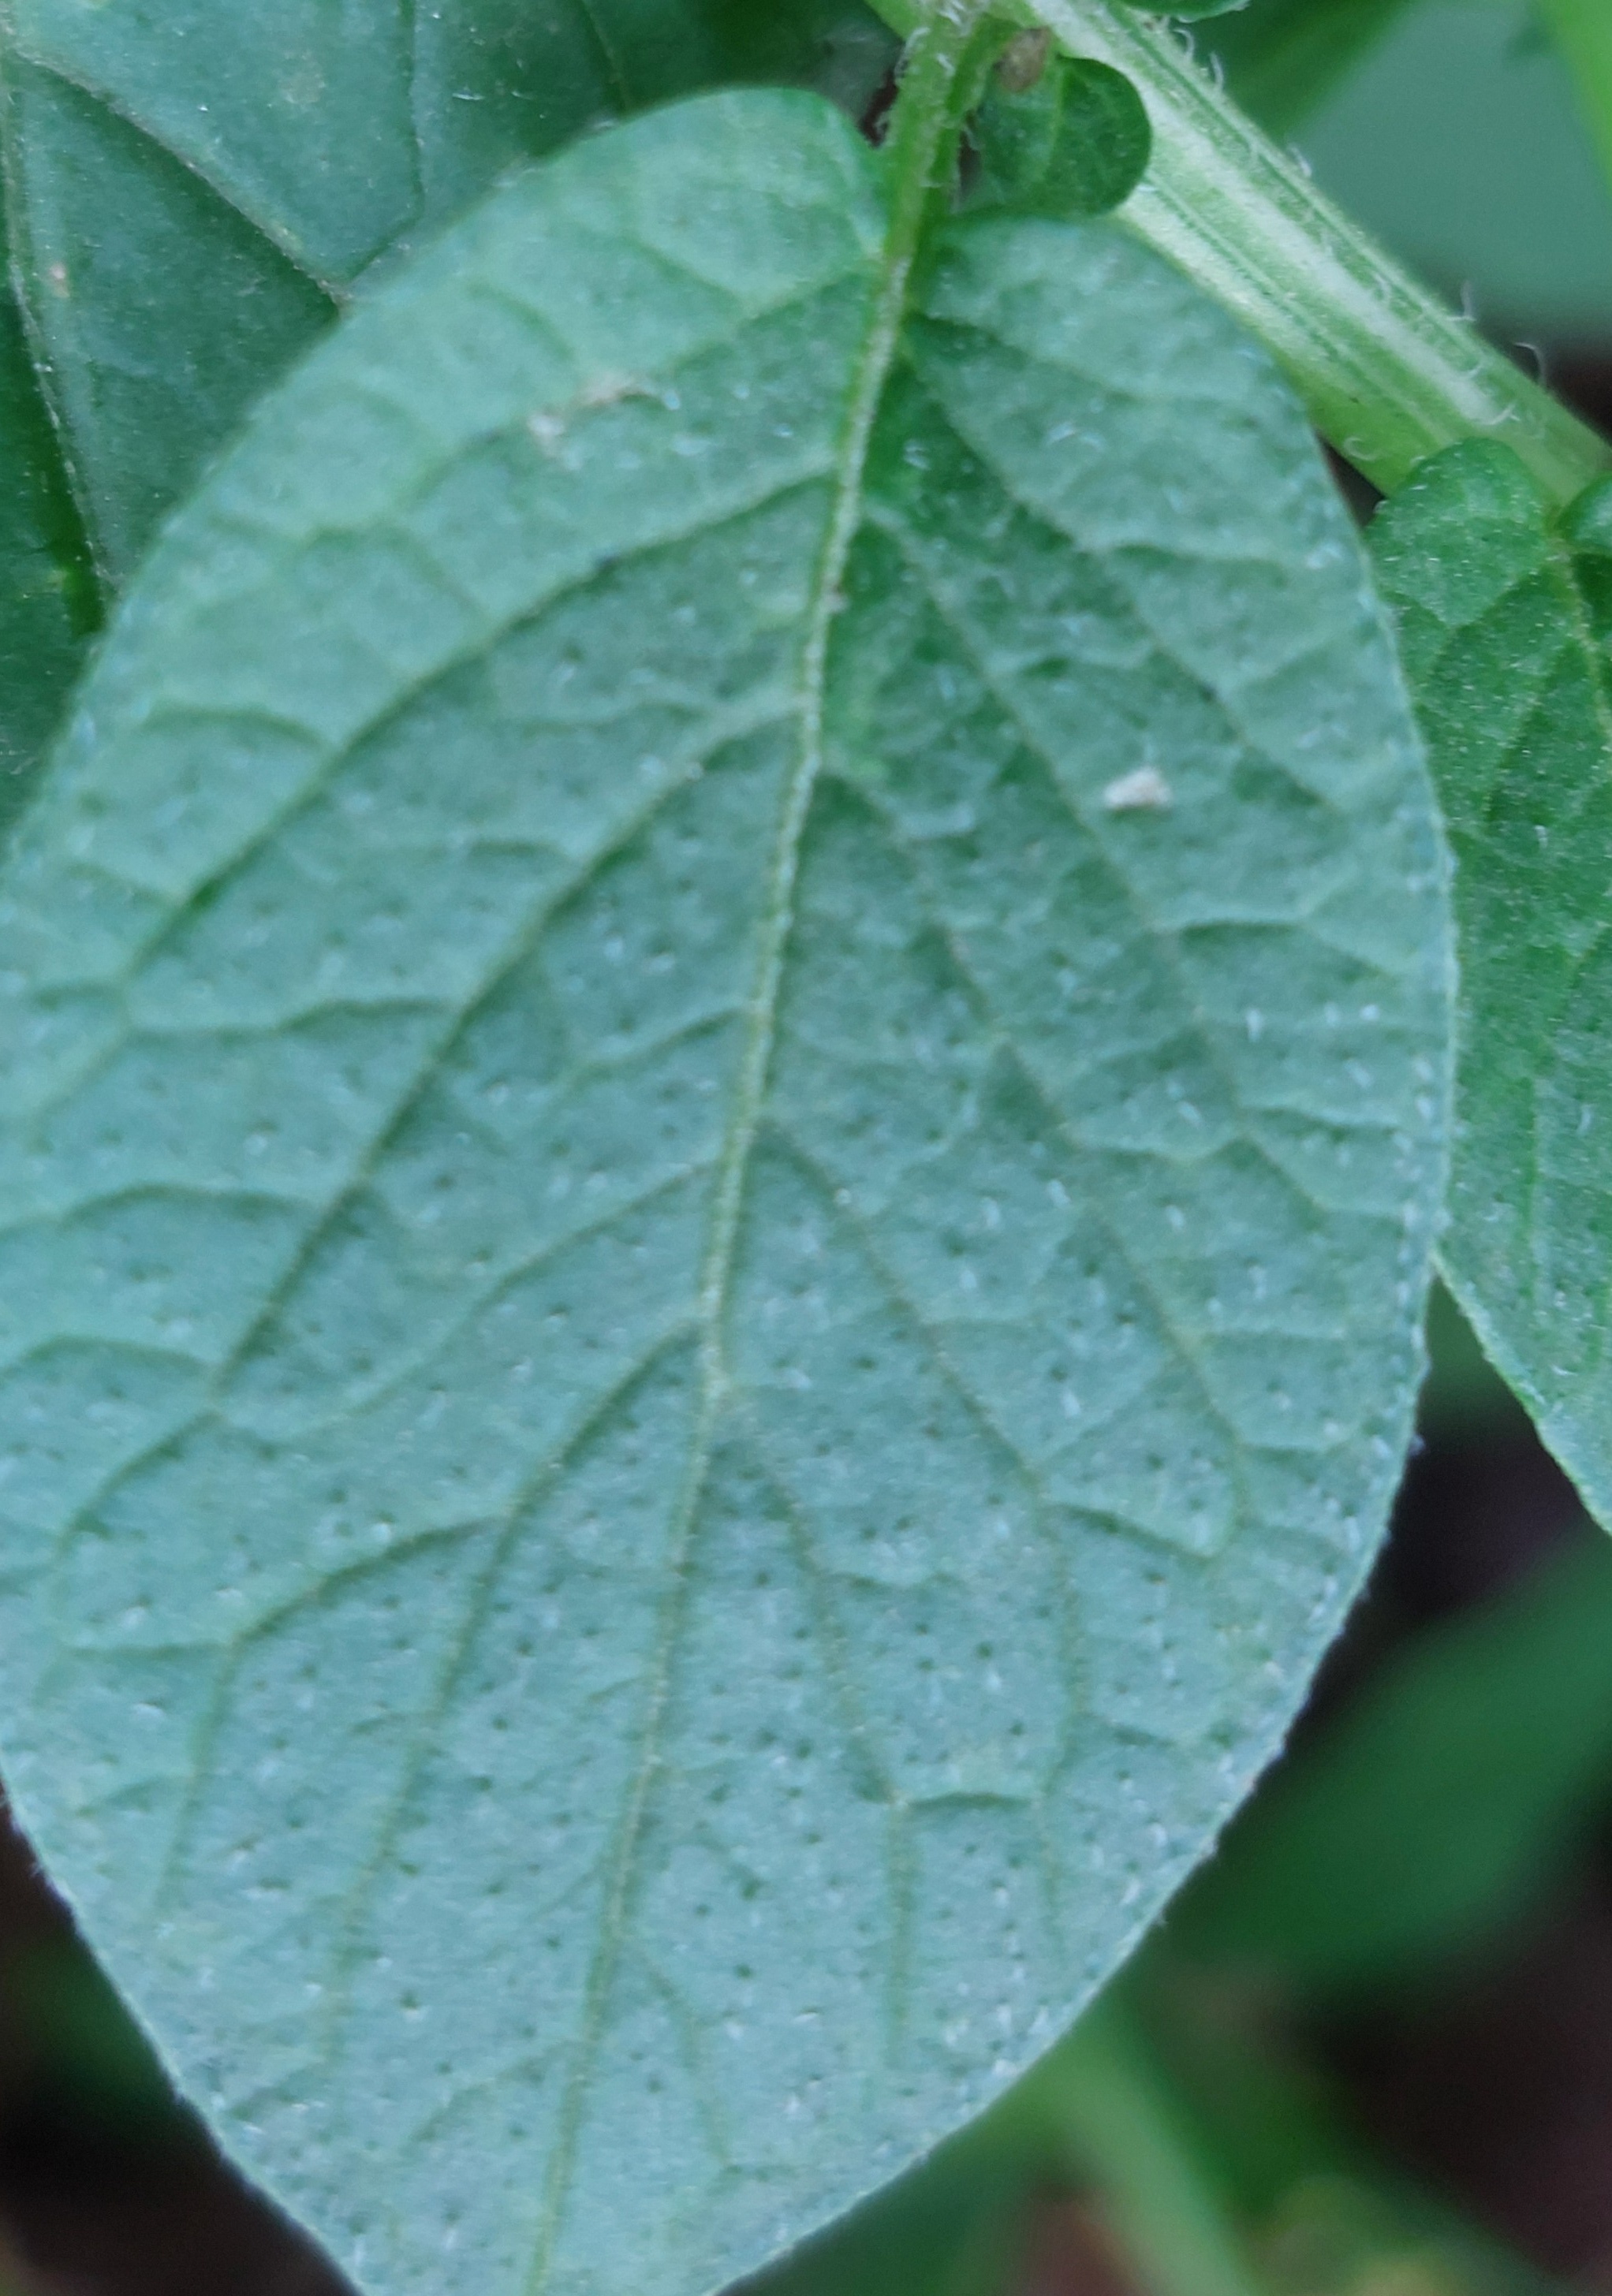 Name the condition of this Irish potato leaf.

healthy
